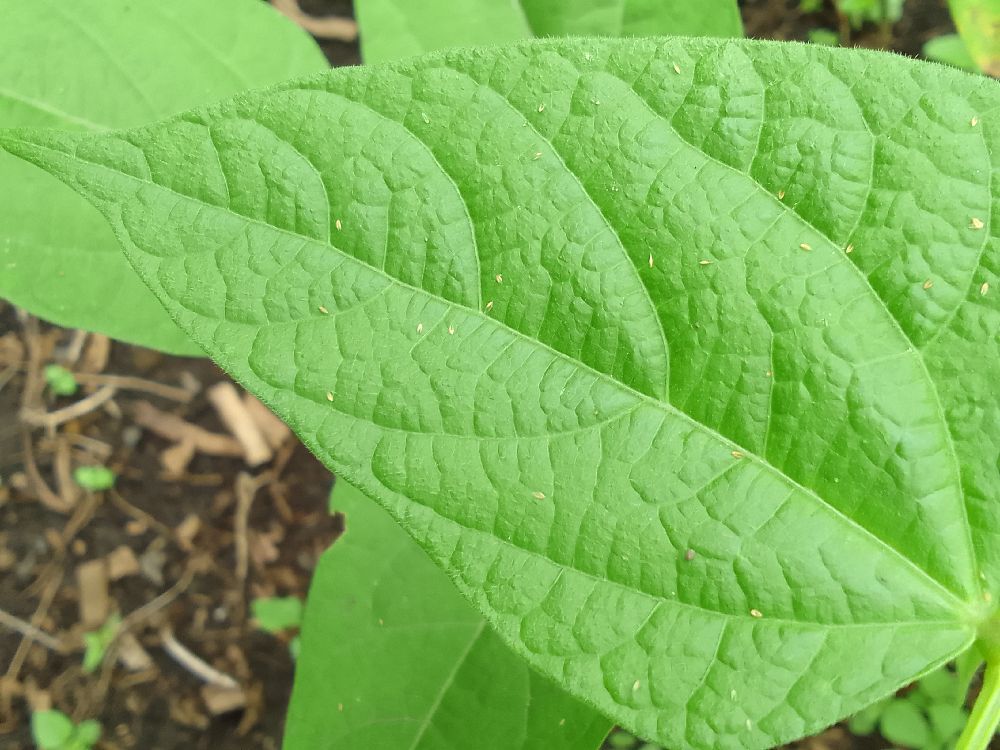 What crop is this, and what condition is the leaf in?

common bean, healthy
